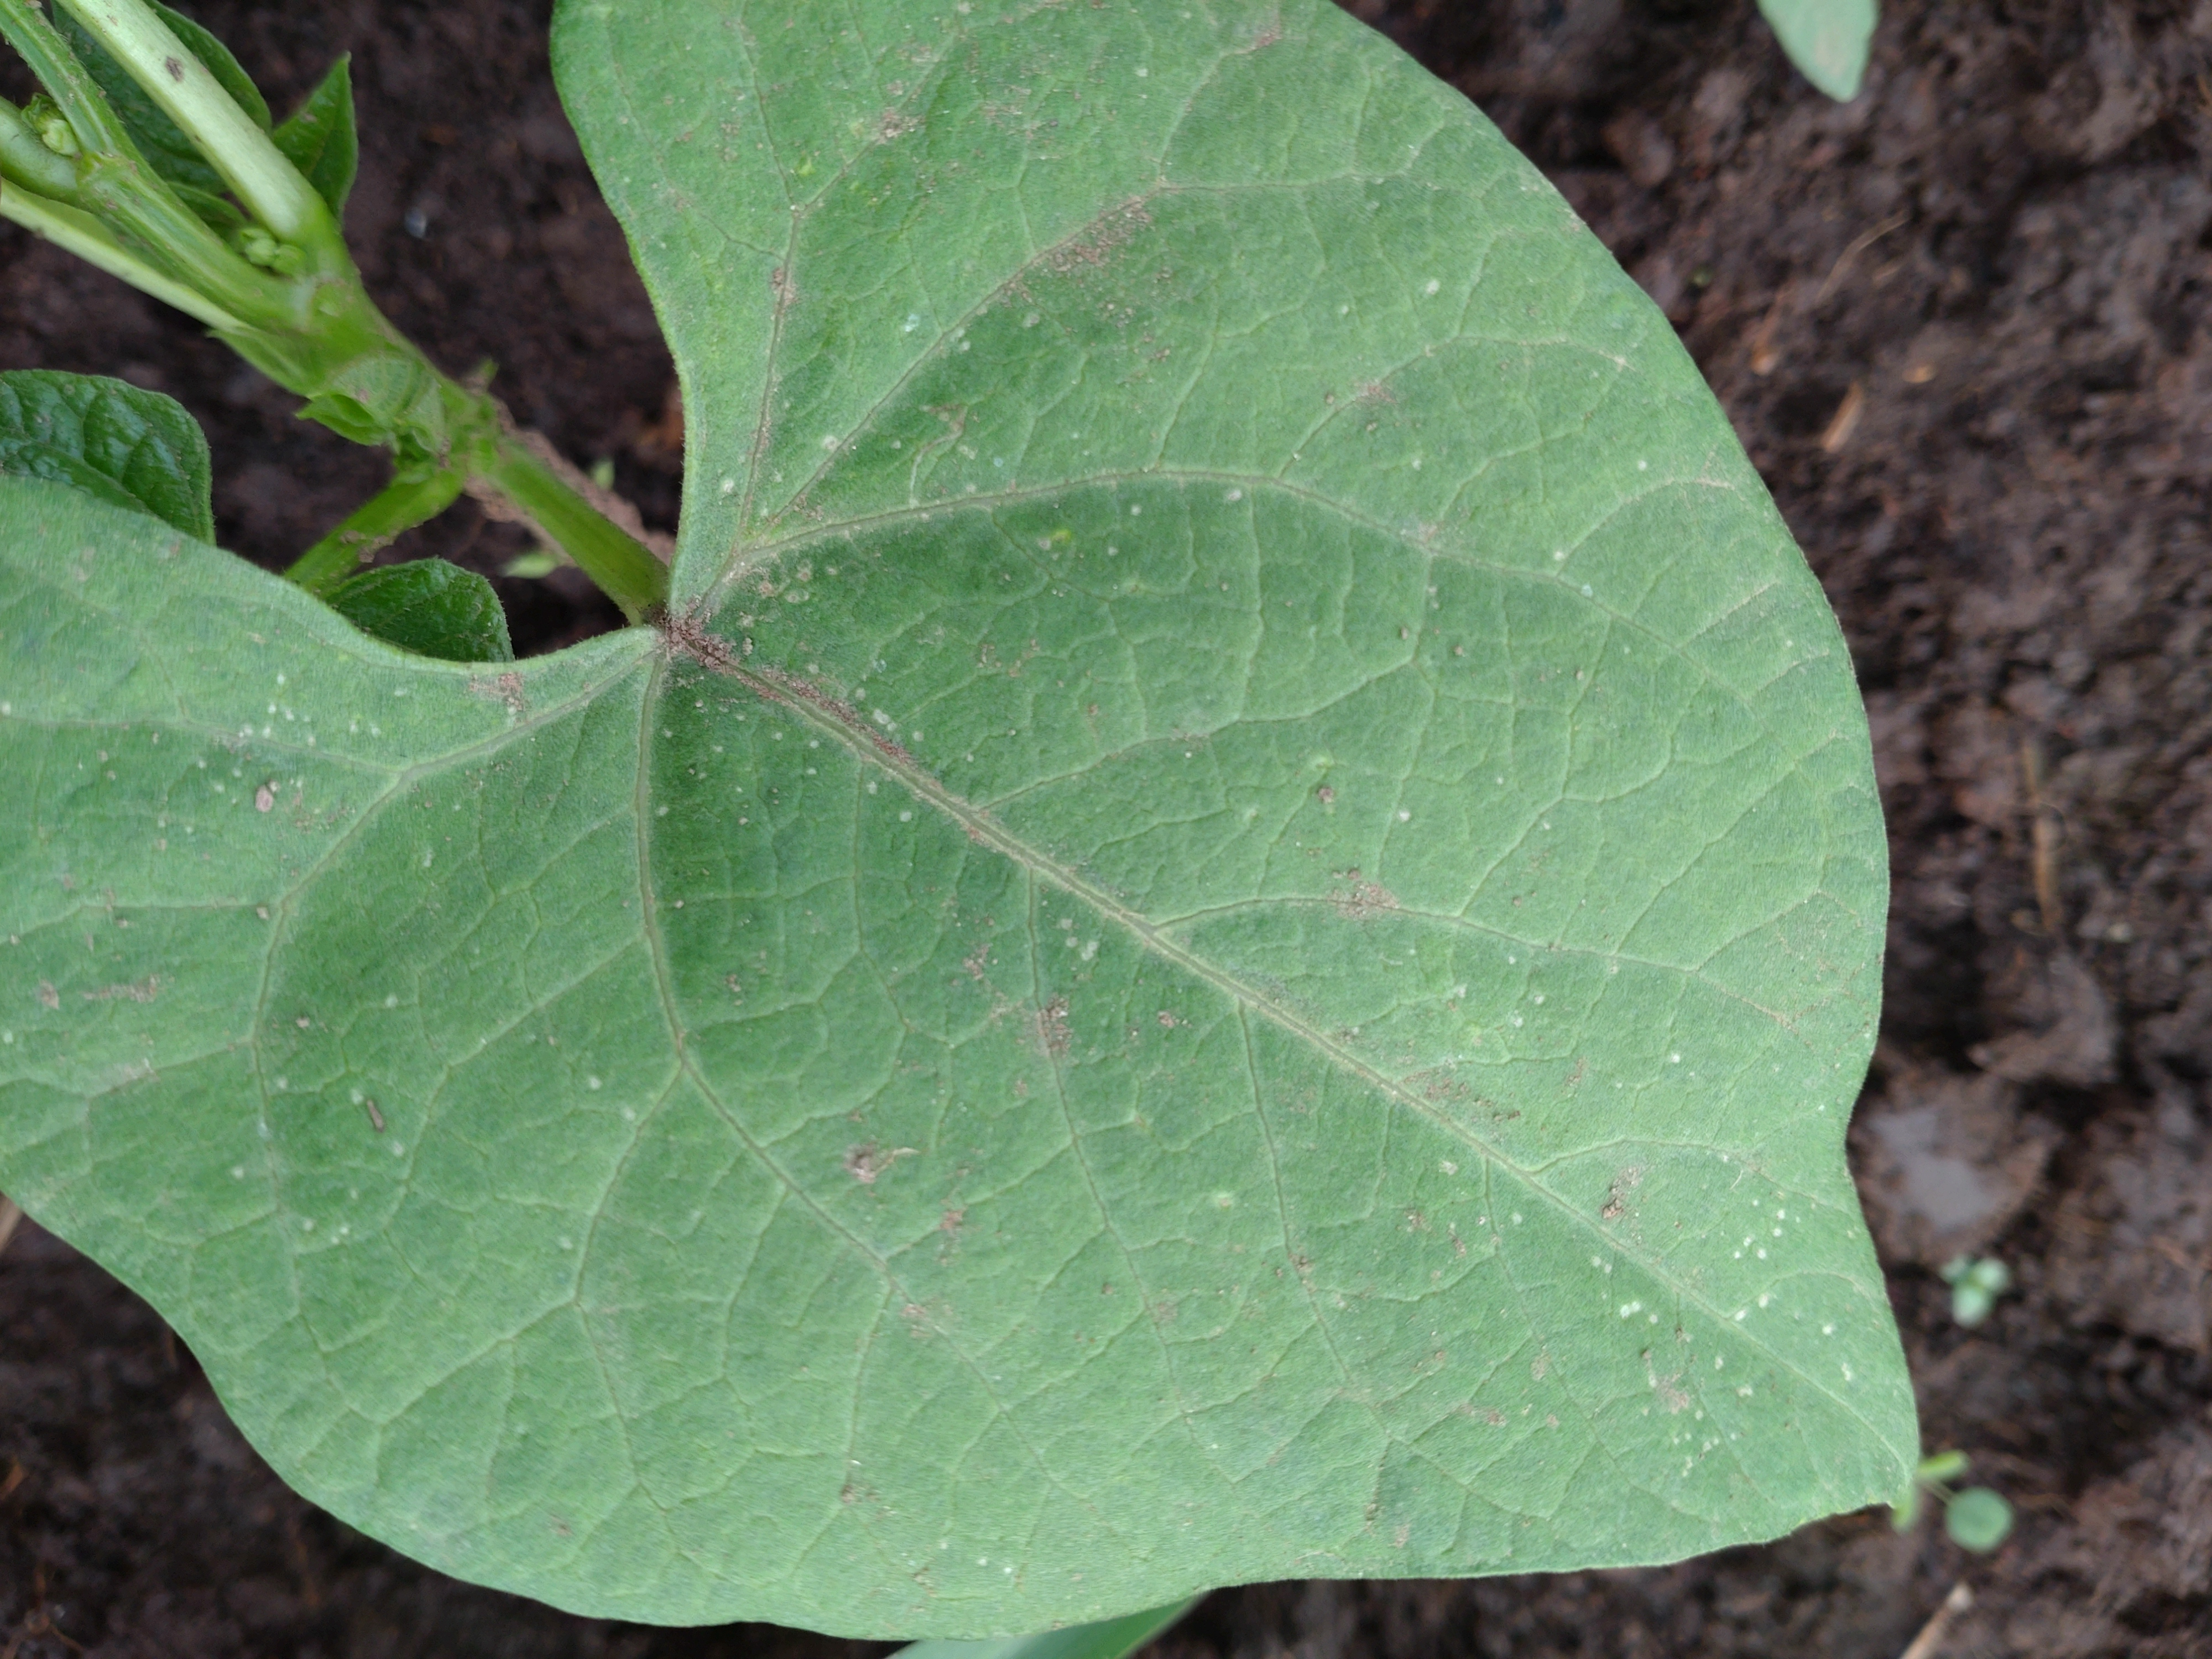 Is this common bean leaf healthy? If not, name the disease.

healthy
